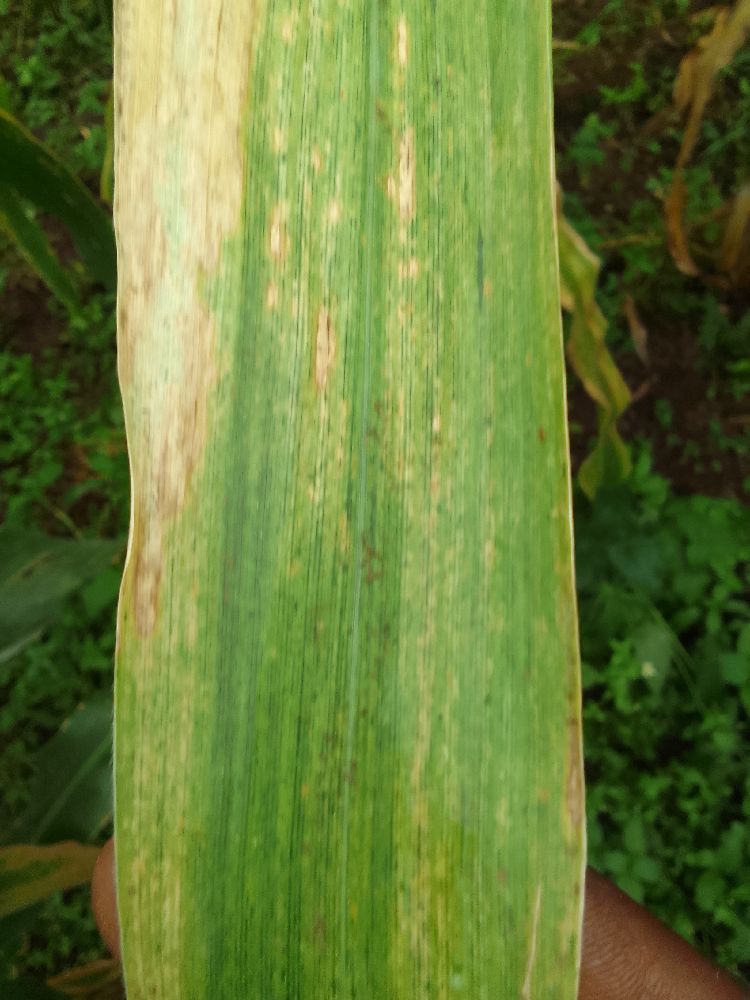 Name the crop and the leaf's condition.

maize, maize lethal necrosis
